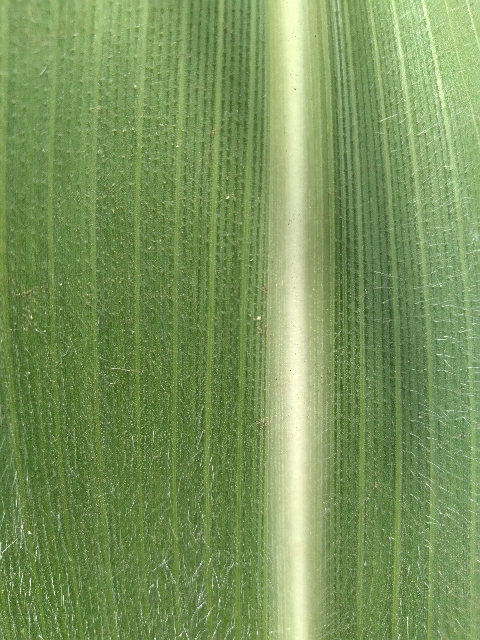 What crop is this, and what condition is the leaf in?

maize, healthy
